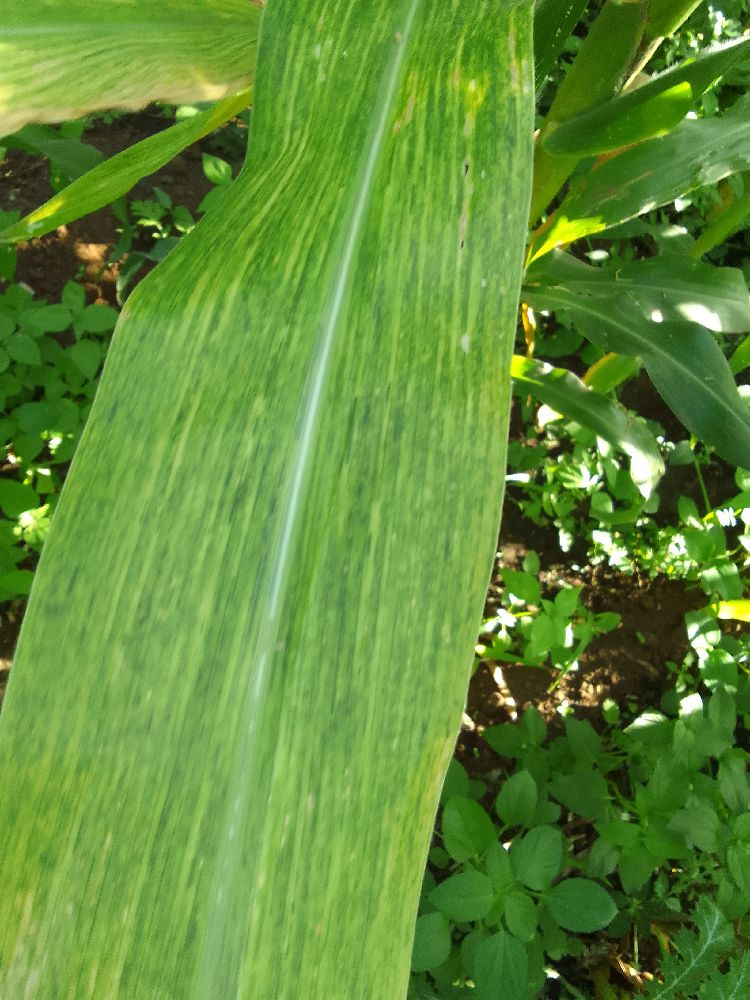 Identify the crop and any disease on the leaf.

maize, maize lethal necrosis
